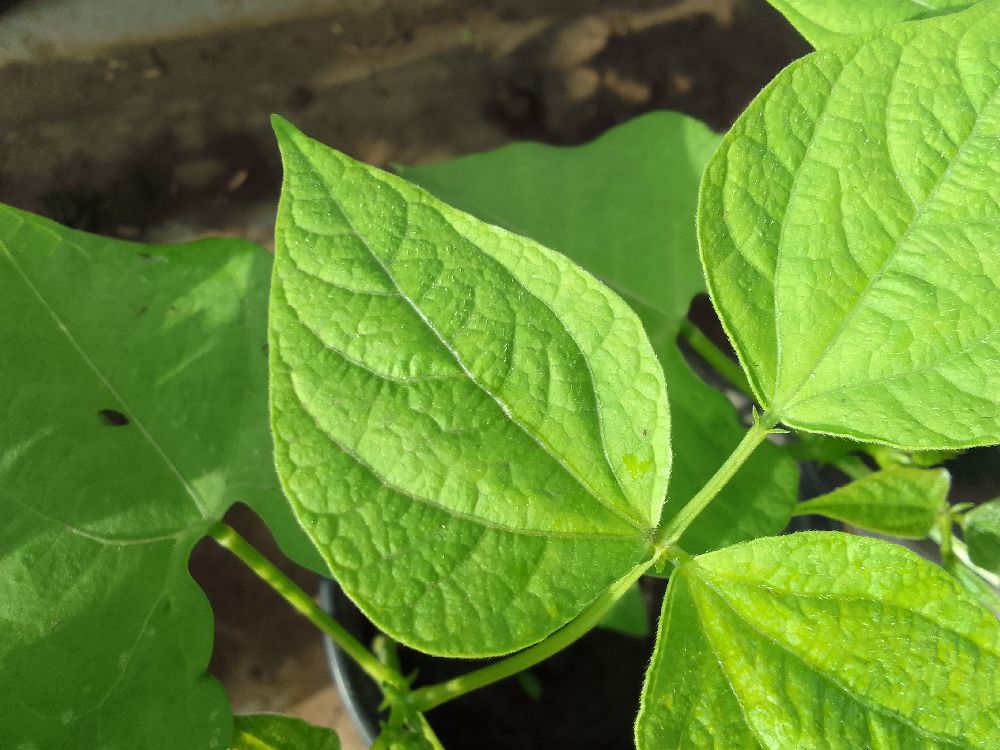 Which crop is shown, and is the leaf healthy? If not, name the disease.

common bean, healthy
